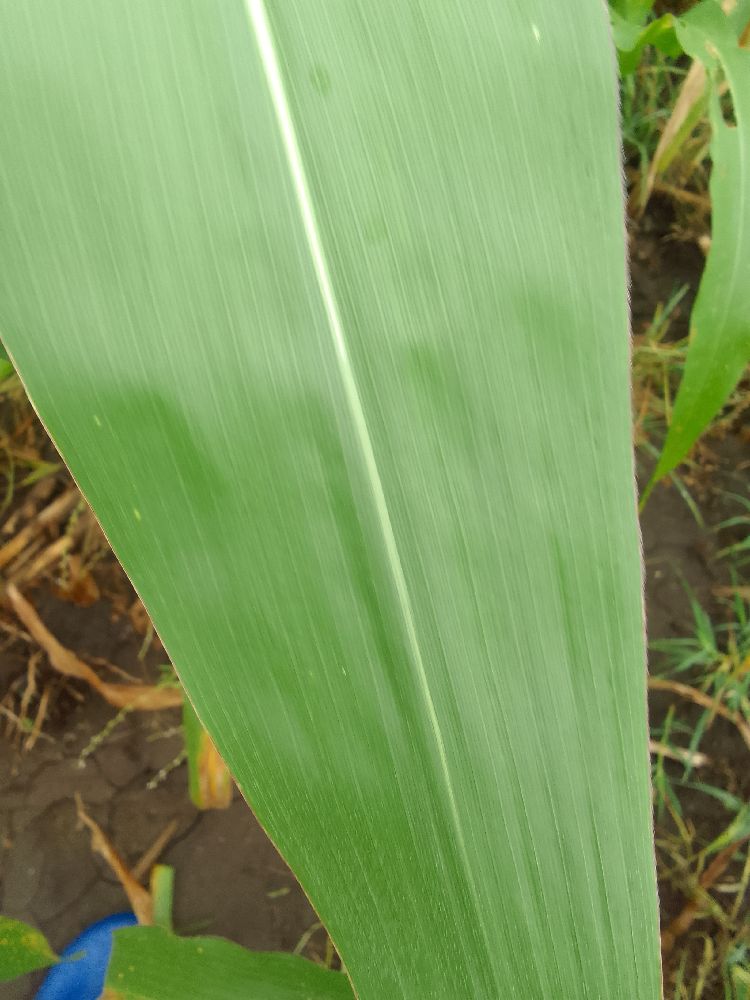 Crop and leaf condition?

maize, healthy
